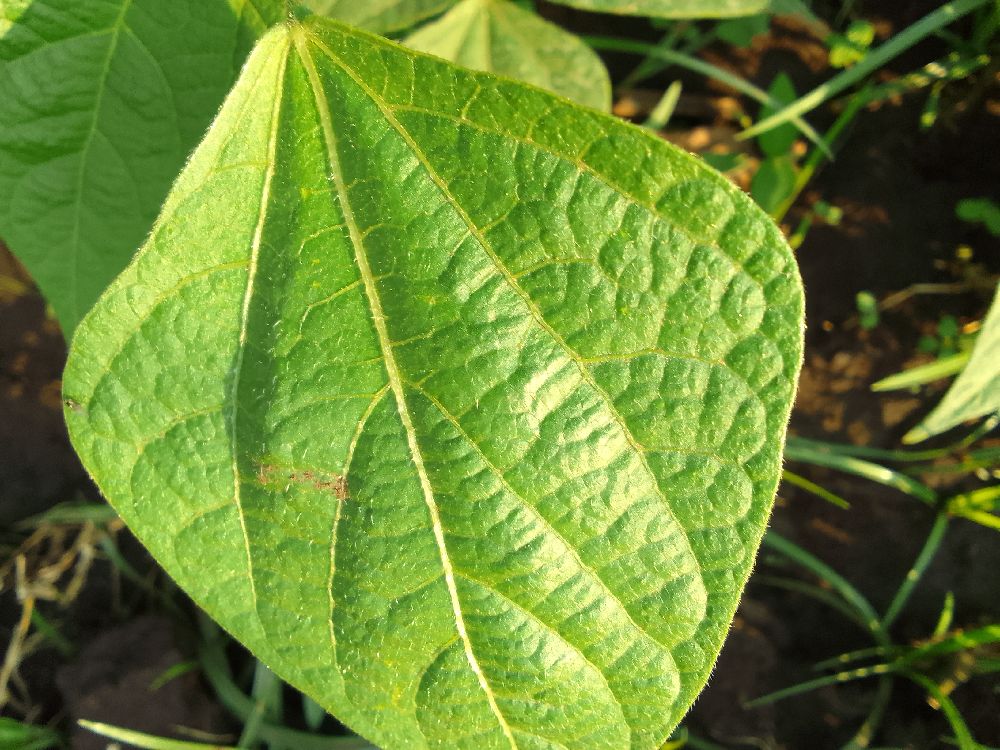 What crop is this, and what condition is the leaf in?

common bean, healthy
